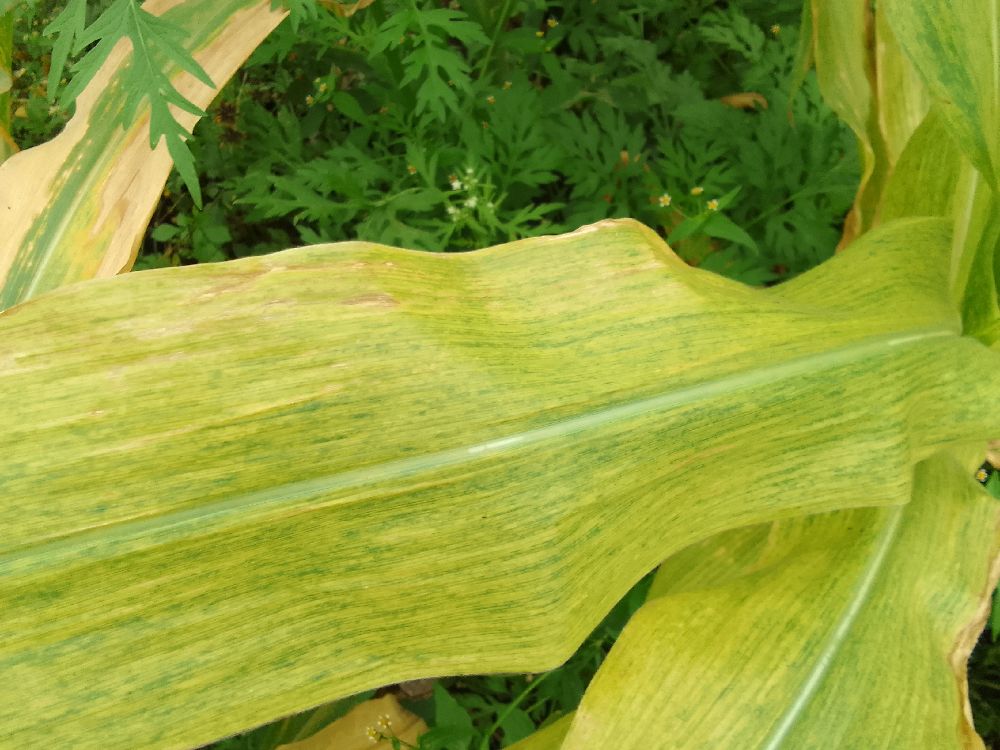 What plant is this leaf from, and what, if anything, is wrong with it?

maize, maize lethal necrosis
